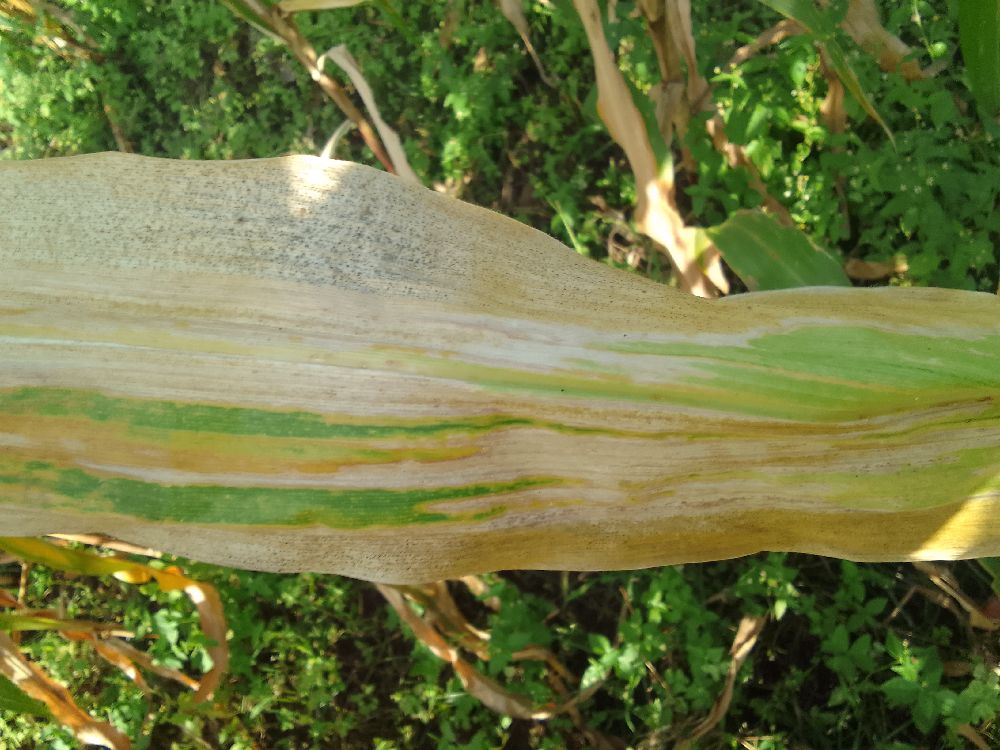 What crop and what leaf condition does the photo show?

maize, maize lethal necrosis
